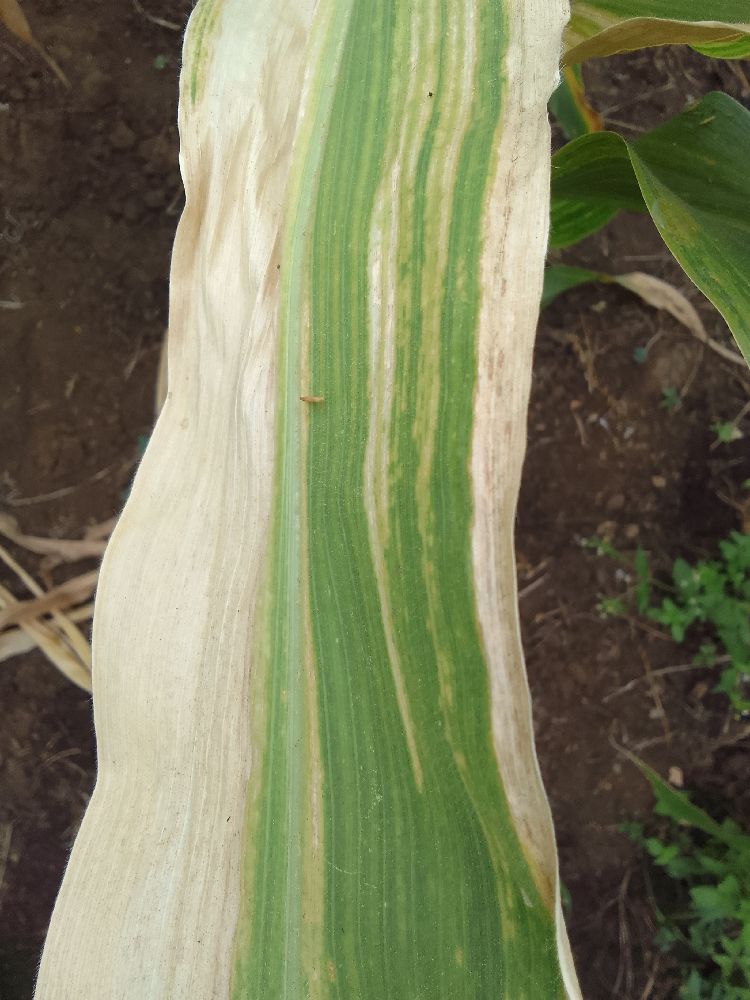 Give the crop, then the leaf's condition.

maize, maize lethal necrosis
